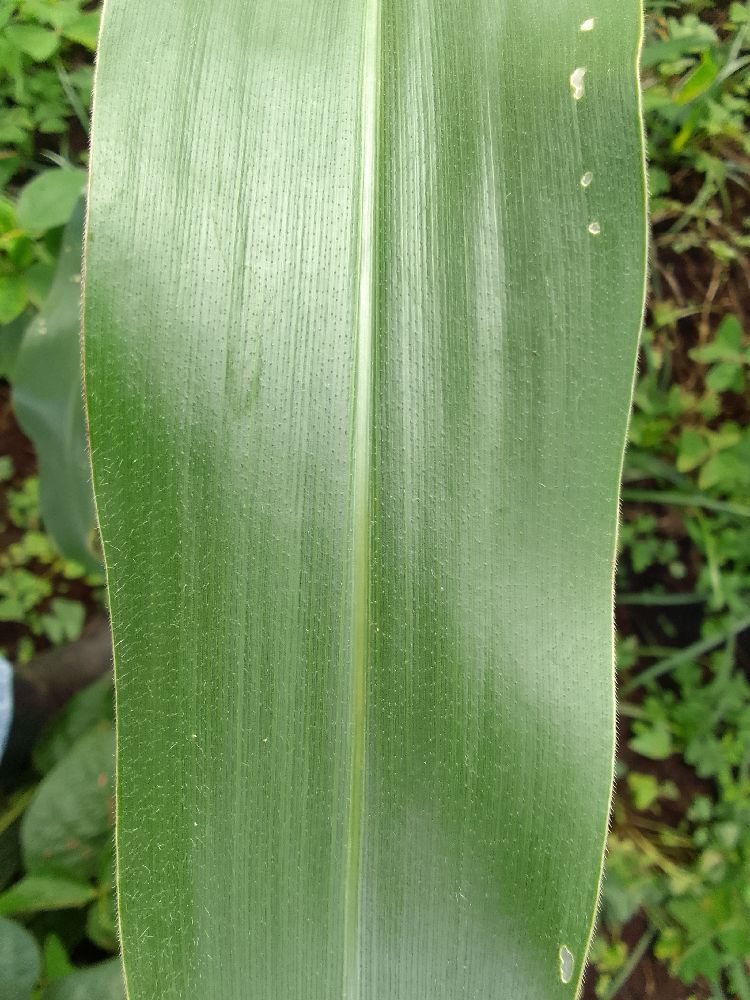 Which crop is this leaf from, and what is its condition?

maize, healthy
